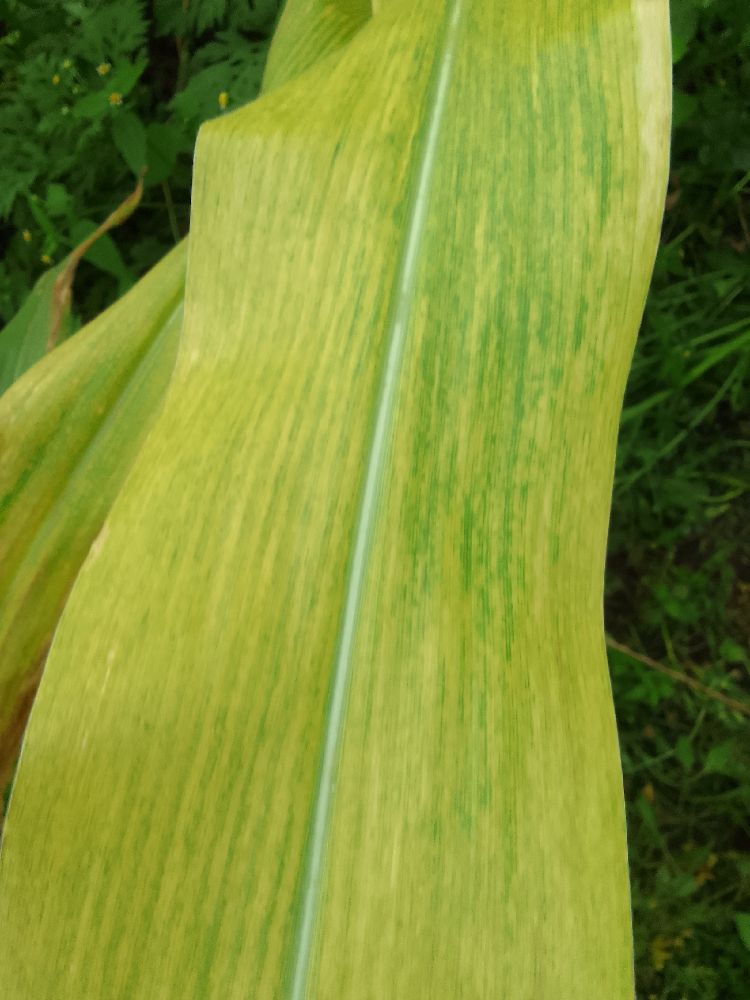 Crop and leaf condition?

maize, maize lethal necrosis
